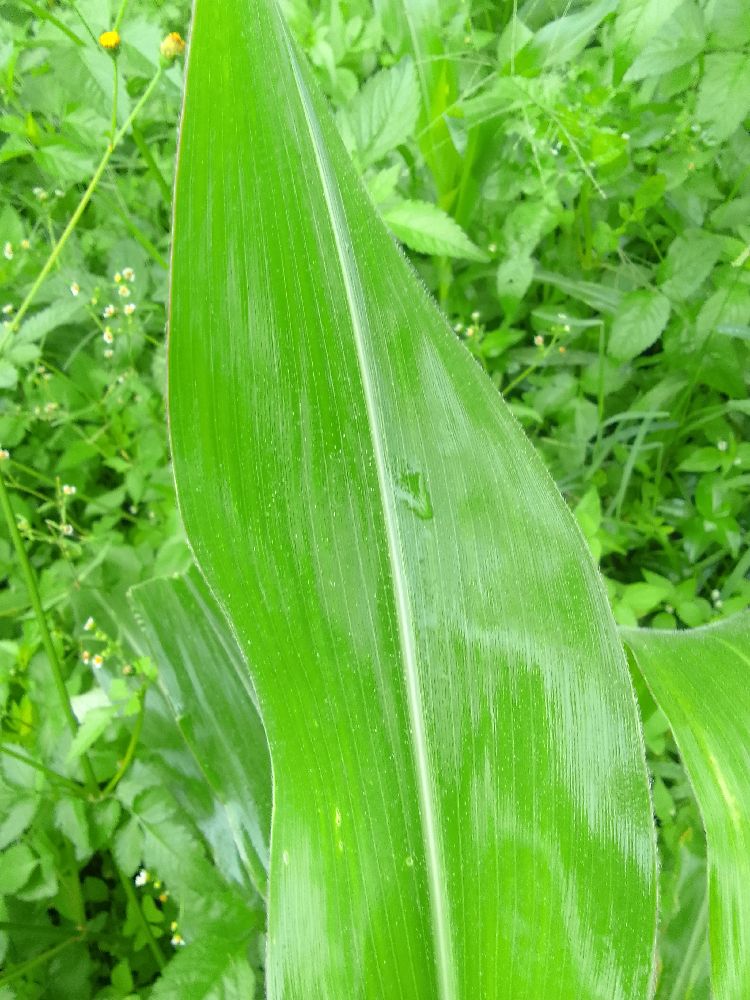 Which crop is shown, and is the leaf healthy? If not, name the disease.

maize, healthy
